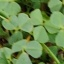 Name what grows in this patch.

unstructured weed
